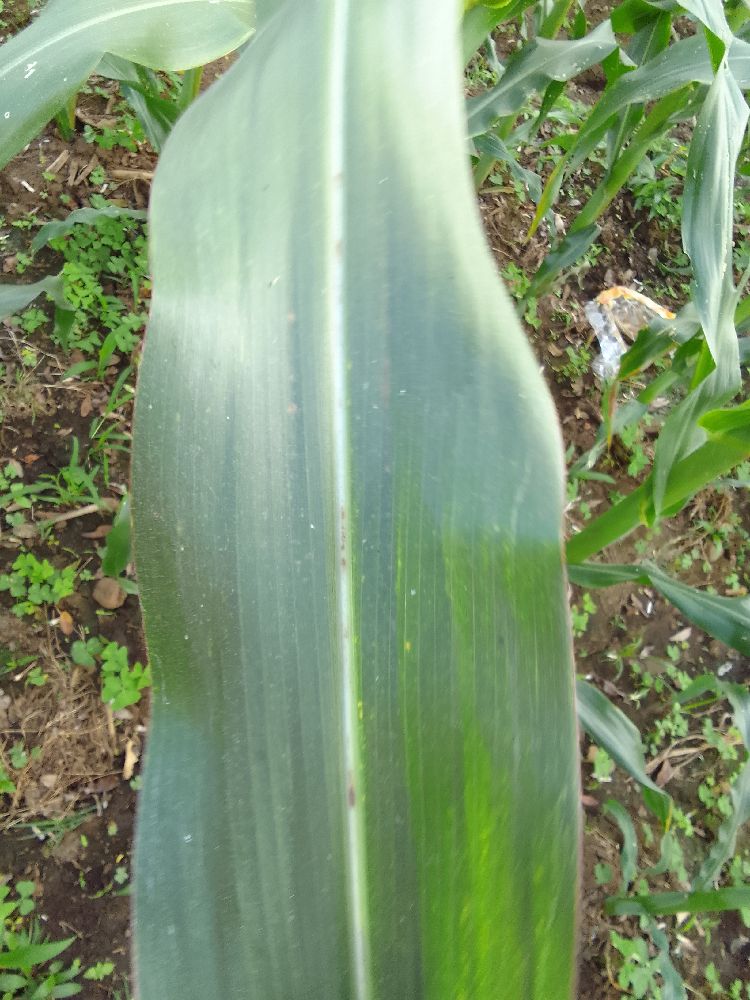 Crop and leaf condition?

maize, healthy
